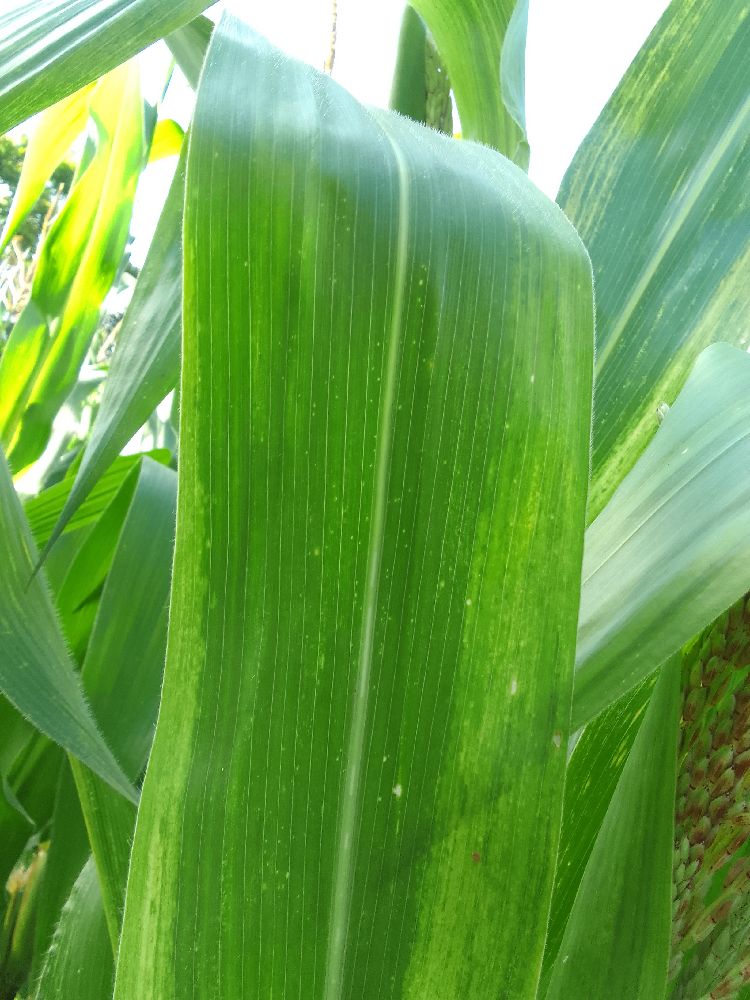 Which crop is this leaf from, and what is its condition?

maize, maize lethal necrosis
